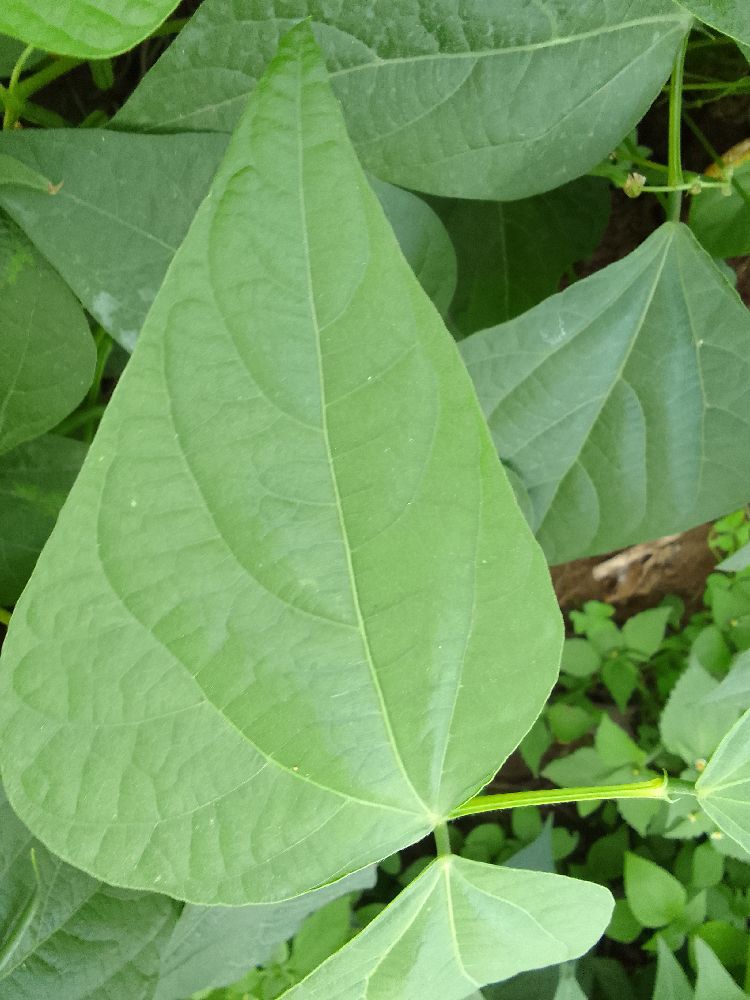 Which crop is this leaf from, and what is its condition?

common bean, healthy
